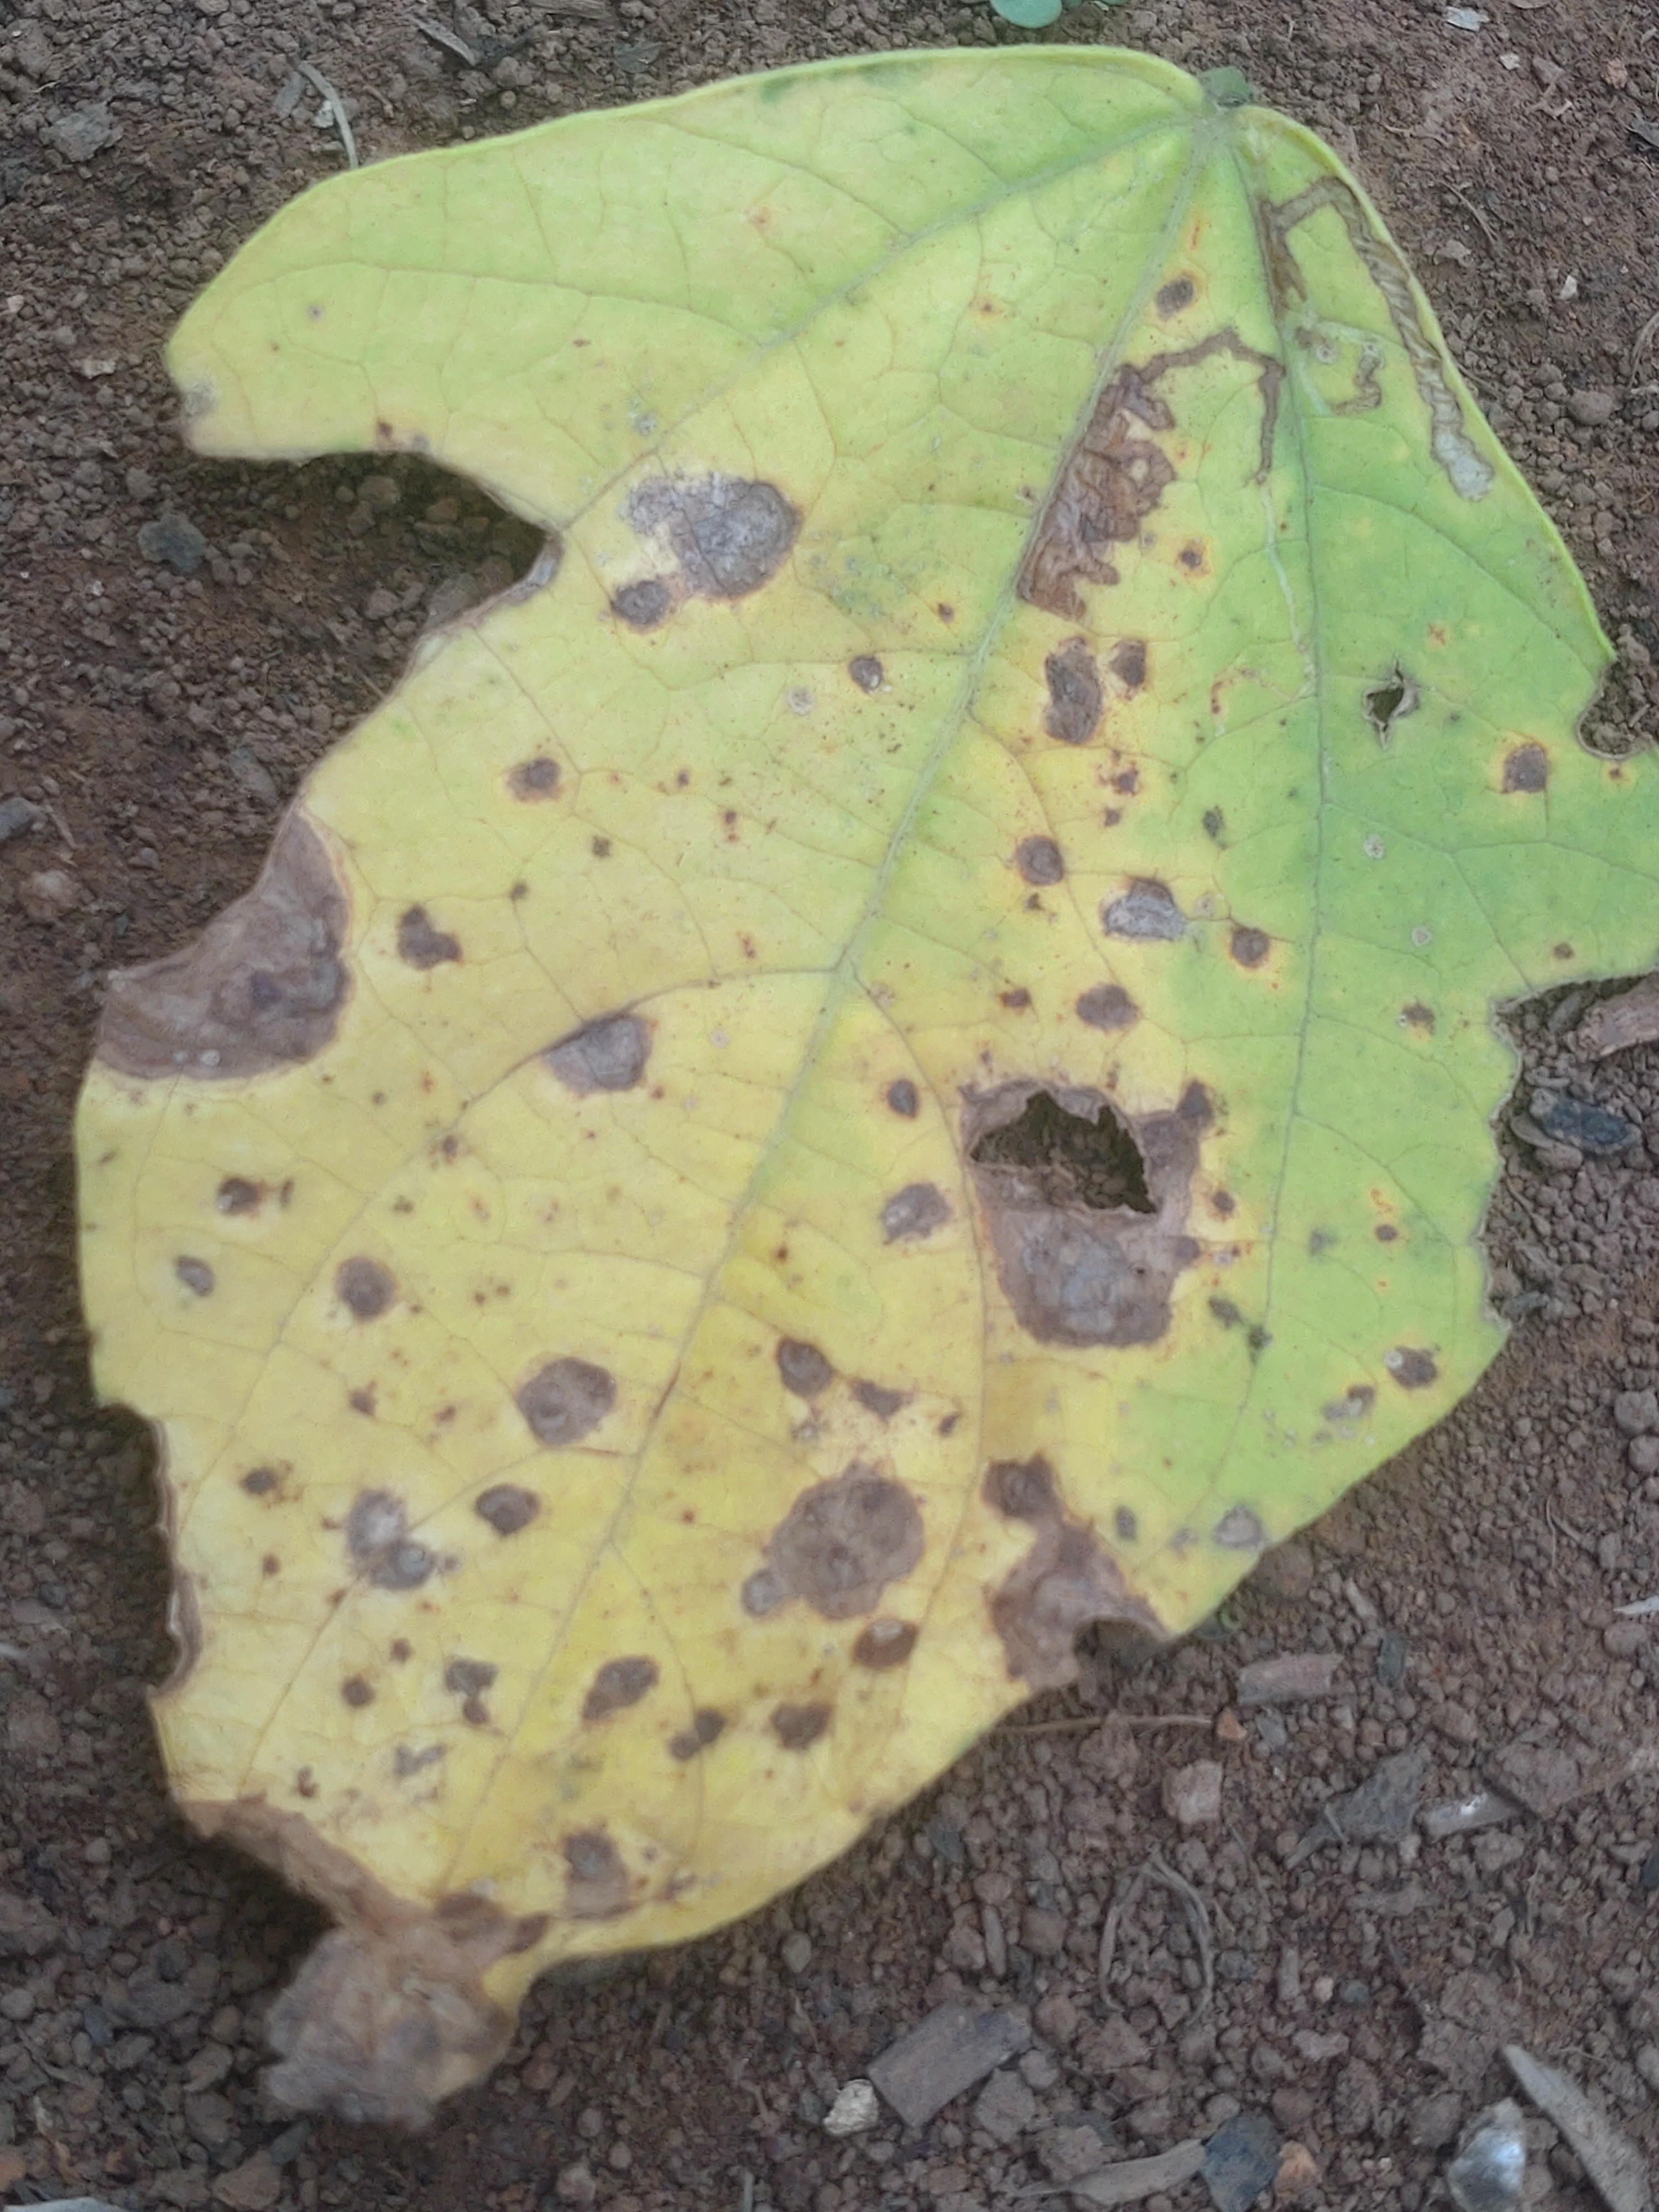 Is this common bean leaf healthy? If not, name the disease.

anthracnose
